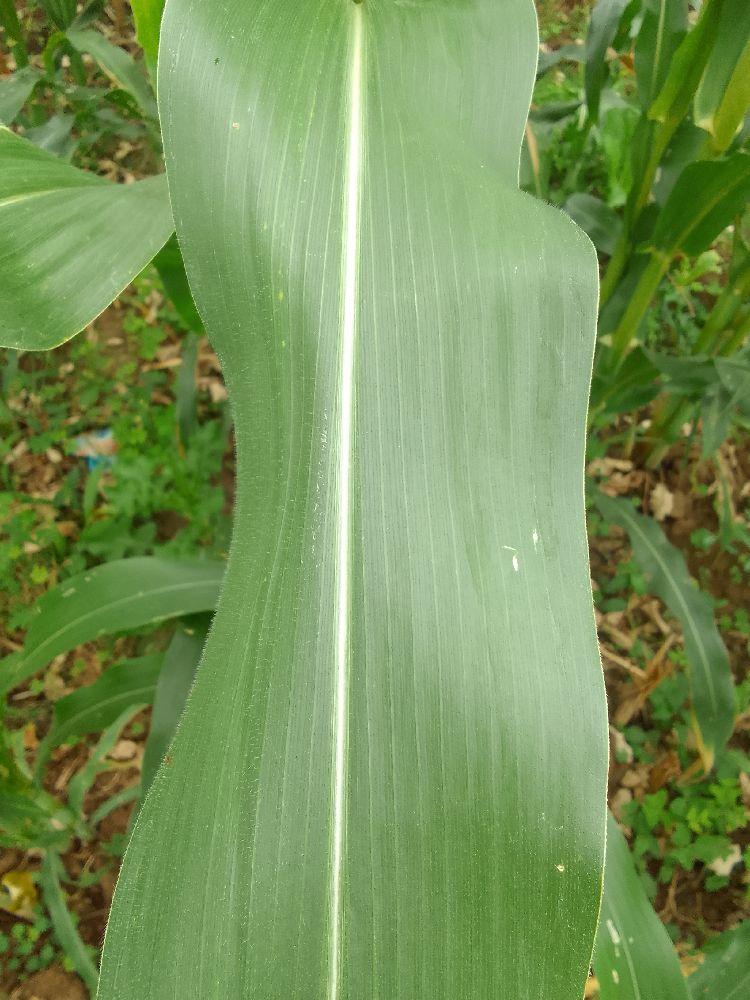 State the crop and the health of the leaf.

maize, healthy
